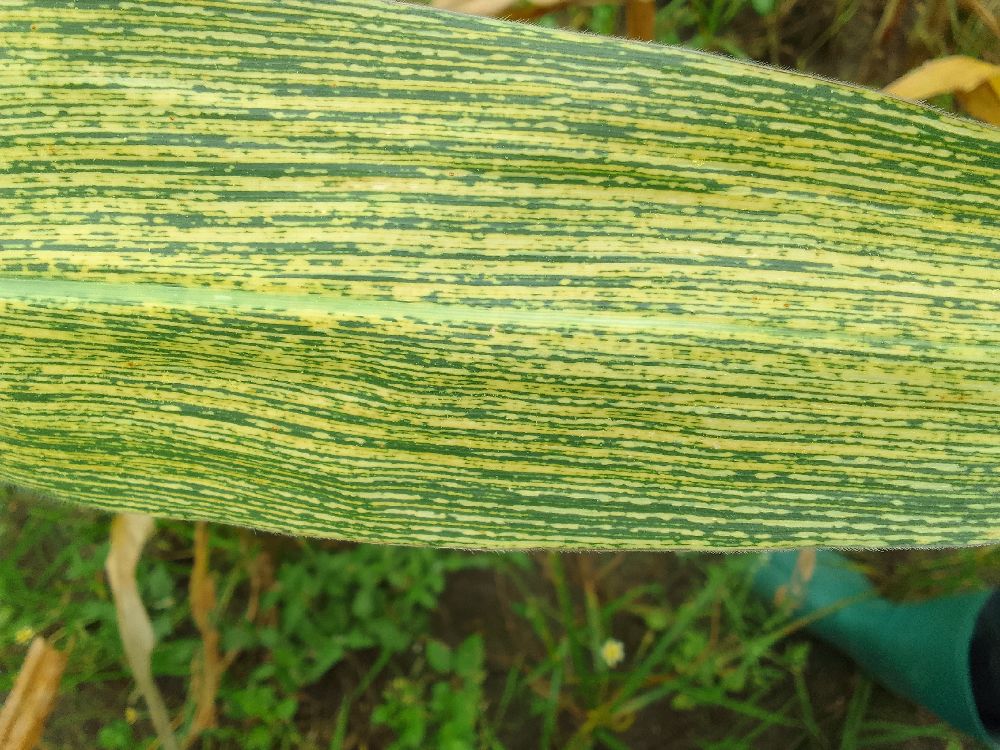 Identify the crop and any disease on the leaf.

maize, maize streak virus
